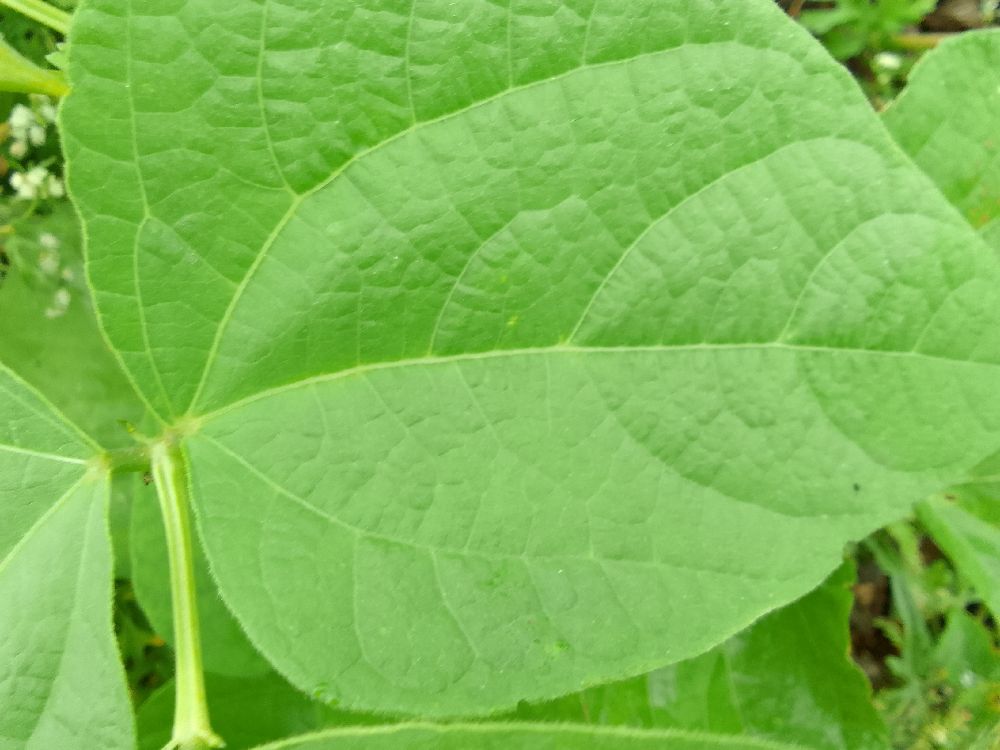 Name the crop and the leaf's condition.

common bean, healthy
